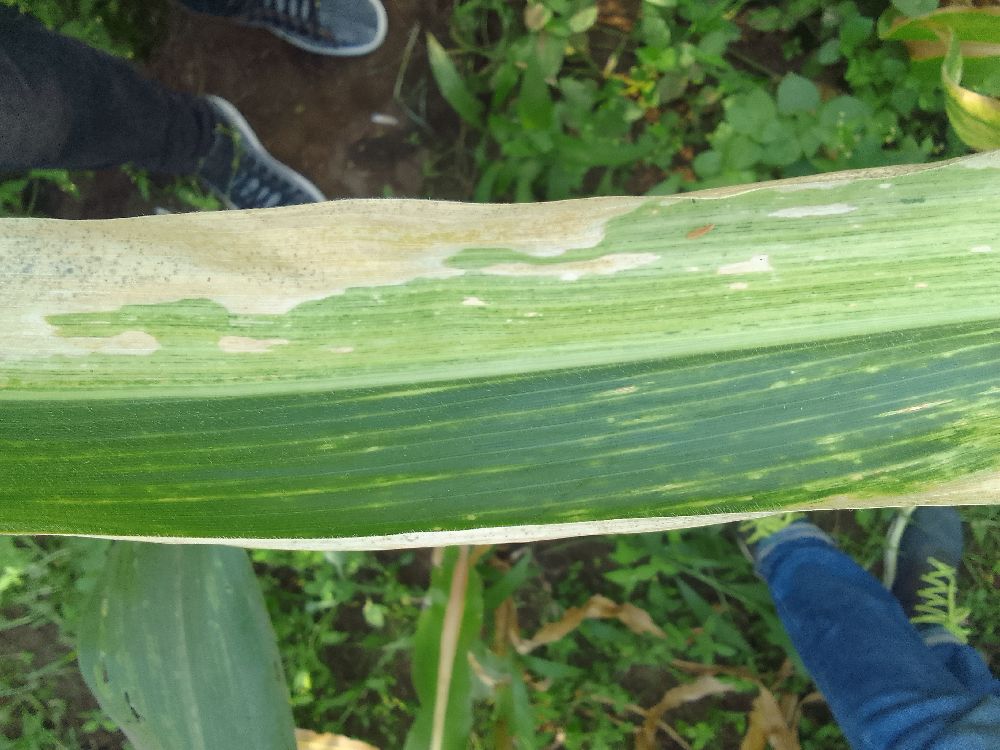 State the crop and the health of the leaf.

maize, maize lethal necrosis
